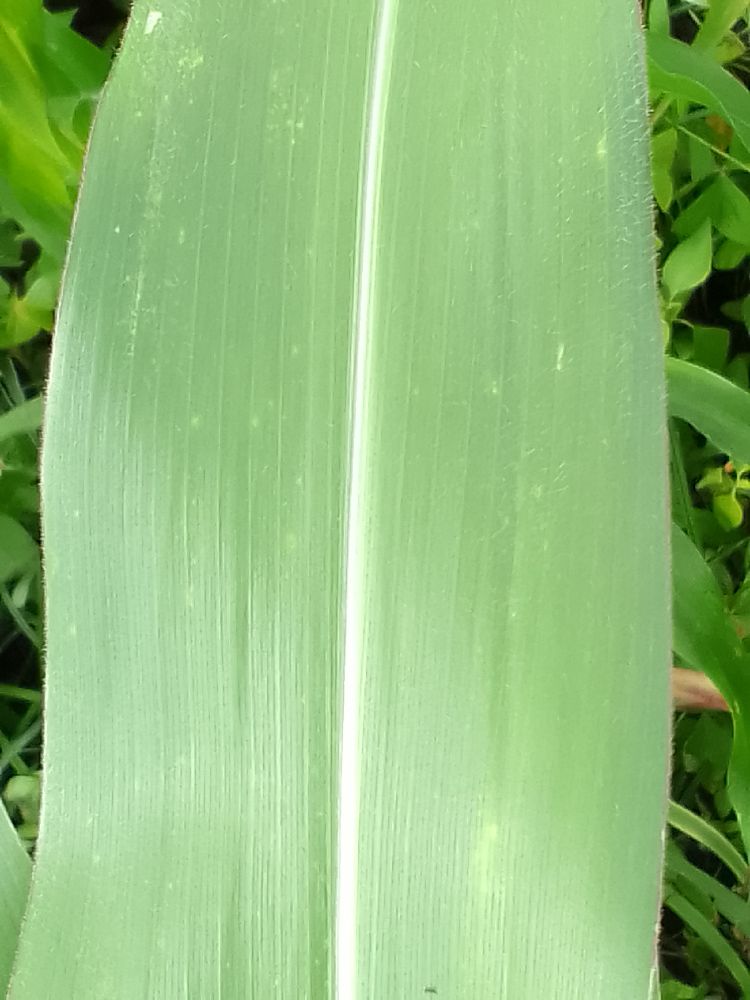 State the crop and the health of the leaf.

maize, healthy
